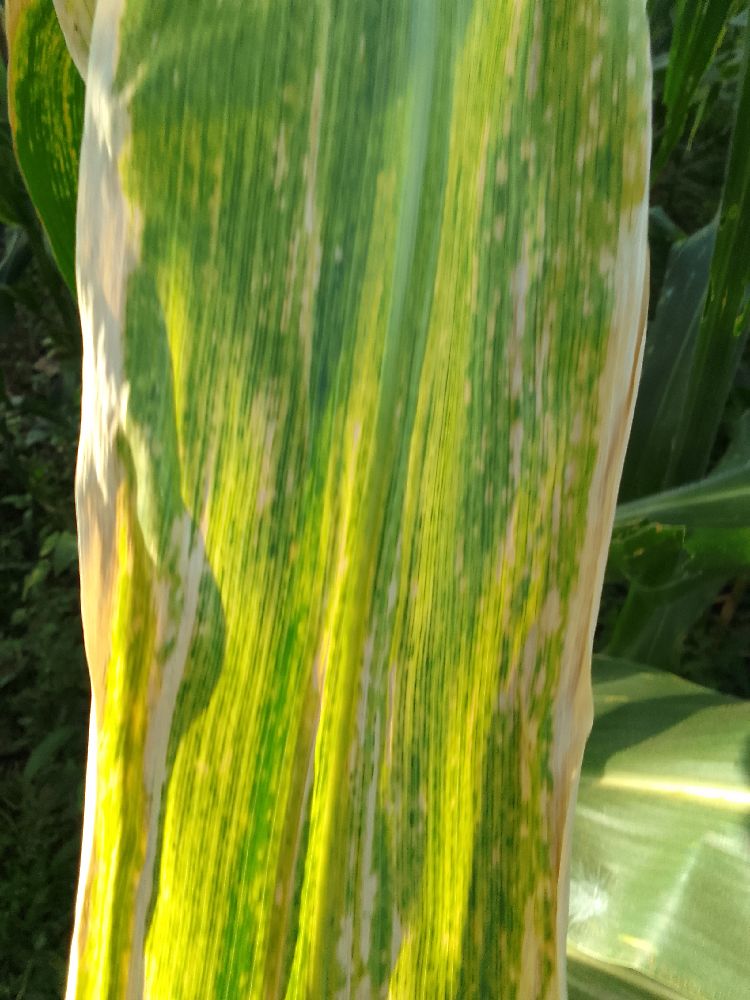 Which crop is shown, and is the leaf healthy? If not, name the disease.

maize, maize lethal necrosis
